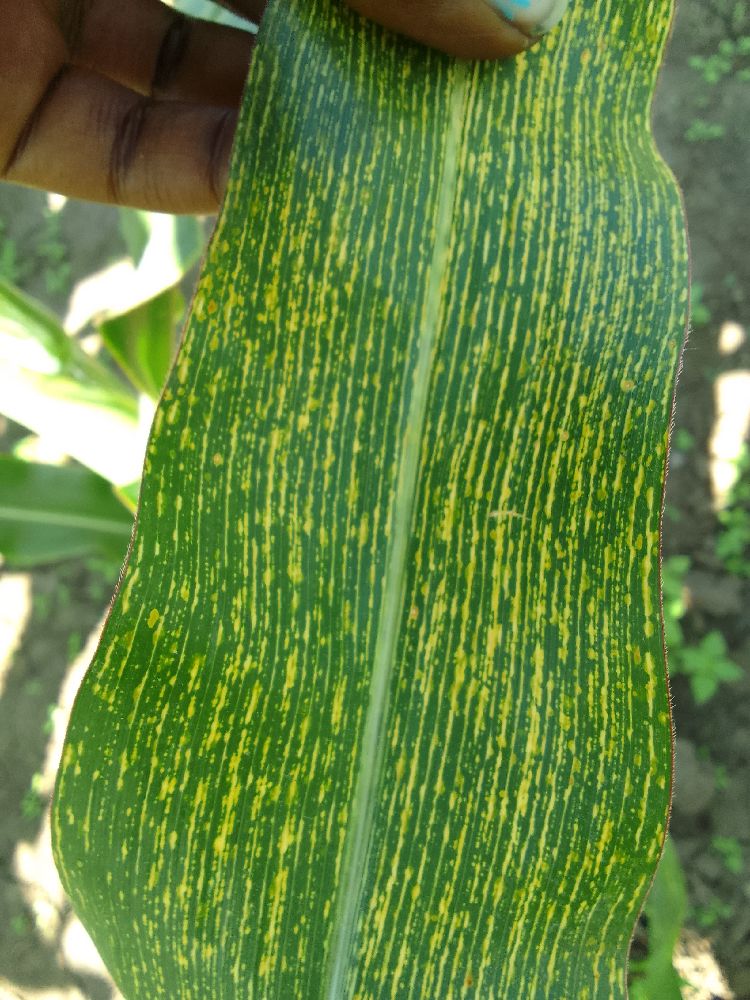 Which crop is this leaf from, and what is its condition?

maize, maize streak virus
